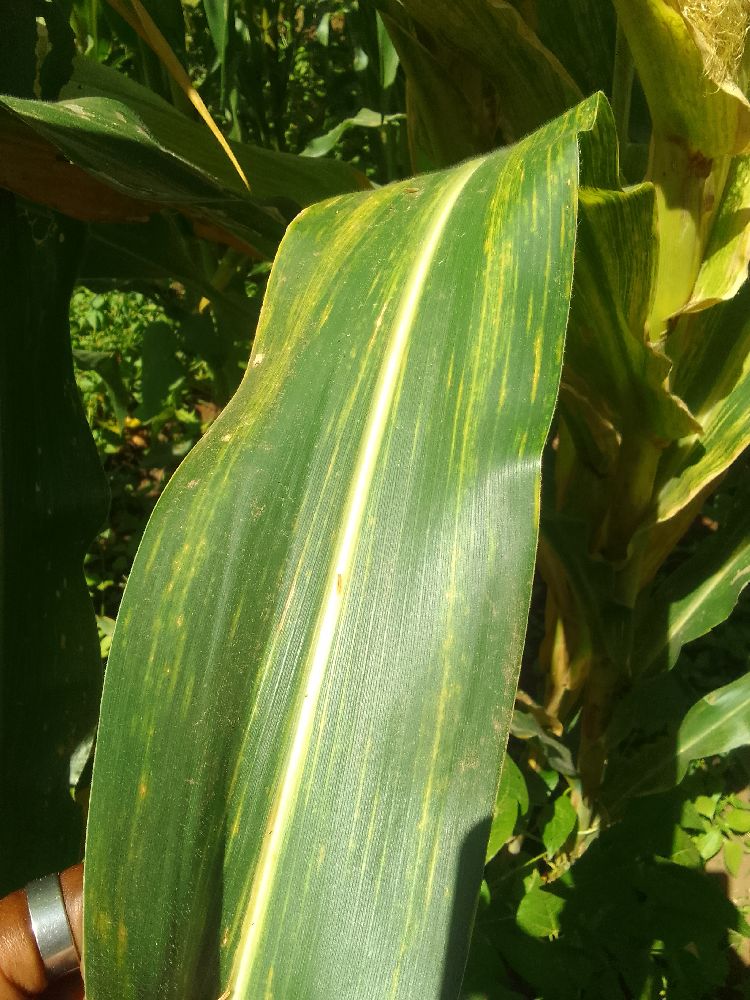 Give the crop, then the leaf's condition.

maize, maize lethal necrosis
